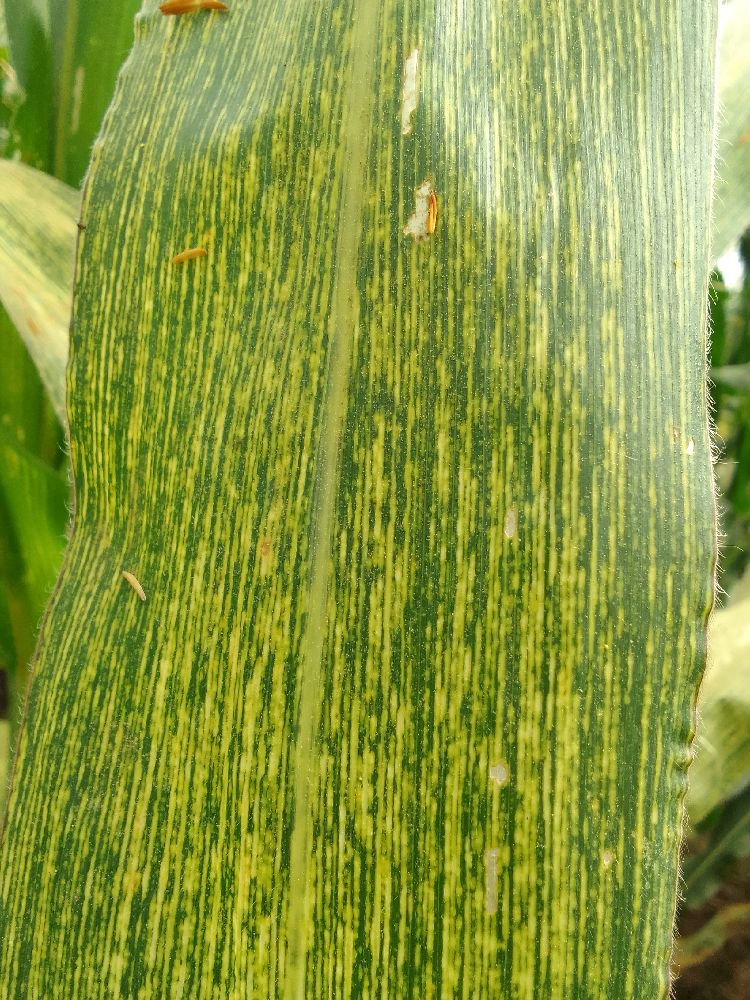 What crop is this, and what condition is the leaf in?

maize, maize streak virus
